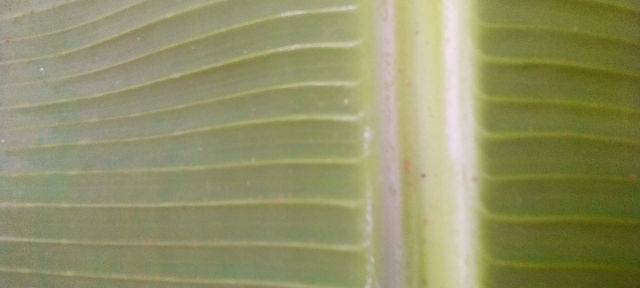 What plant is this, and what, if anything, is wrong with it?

banana, healthy
